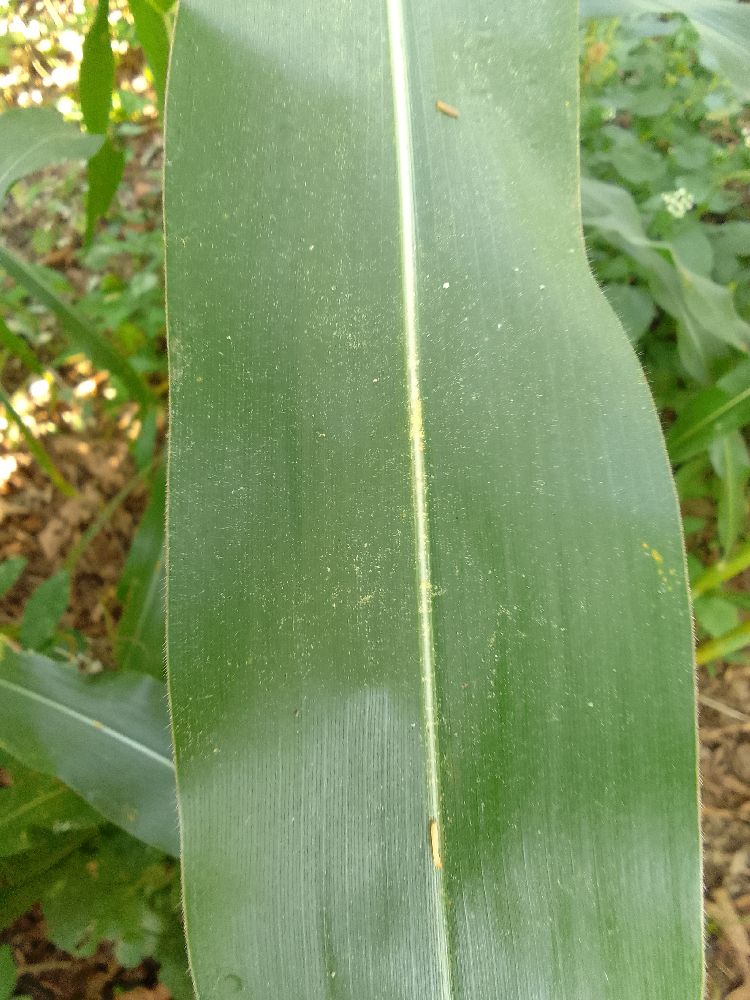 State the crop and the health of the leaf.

maize, healthy
